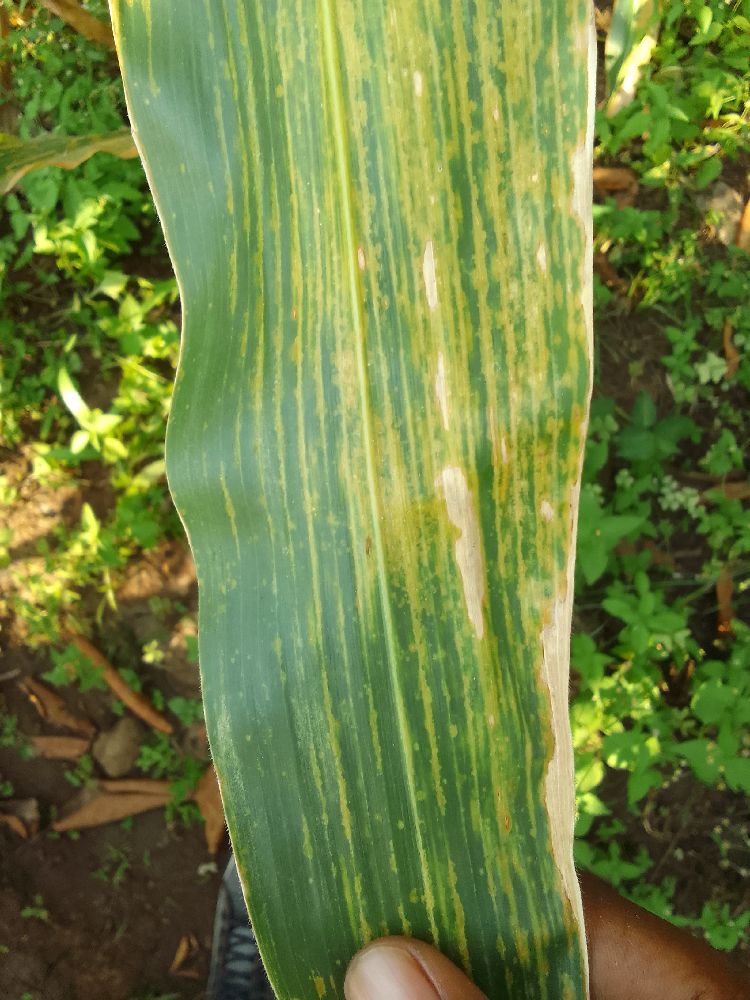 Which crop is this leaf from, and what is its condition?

maize, maize lethal necrosis
